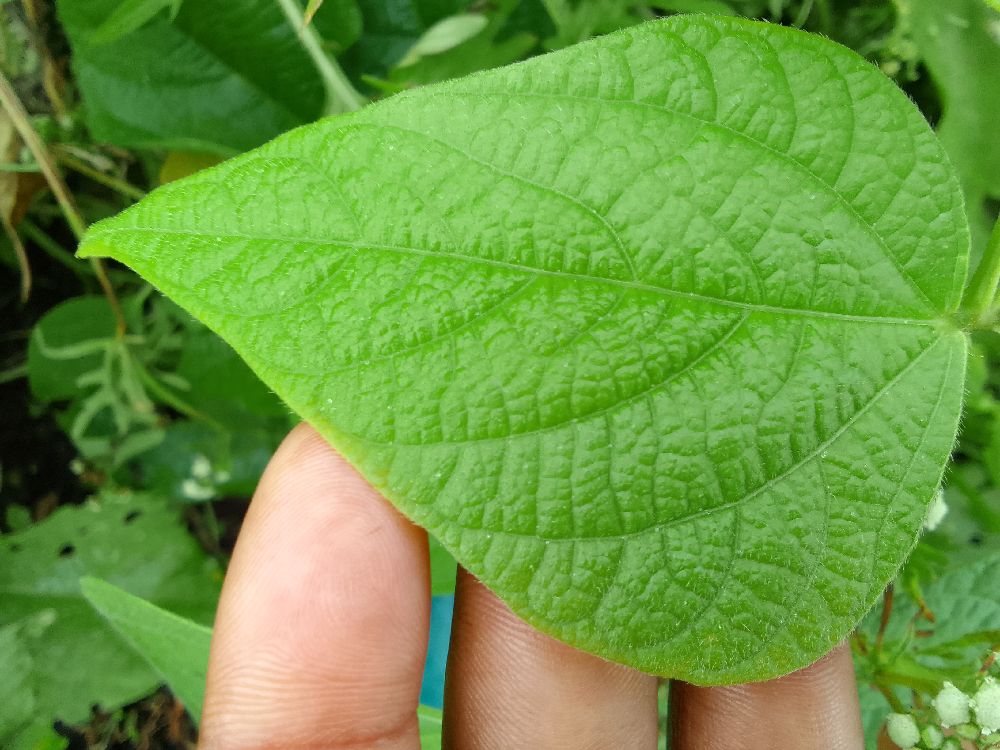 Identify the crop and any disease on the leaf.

common bean, healthy
